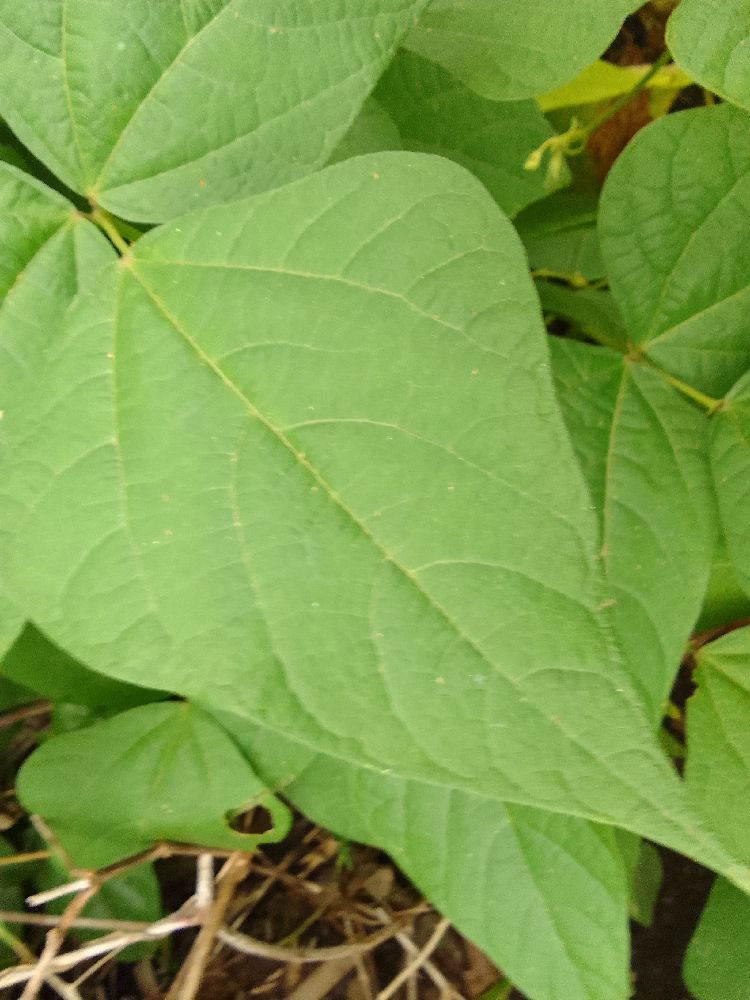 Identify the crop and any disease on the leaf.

common bean, healthy
